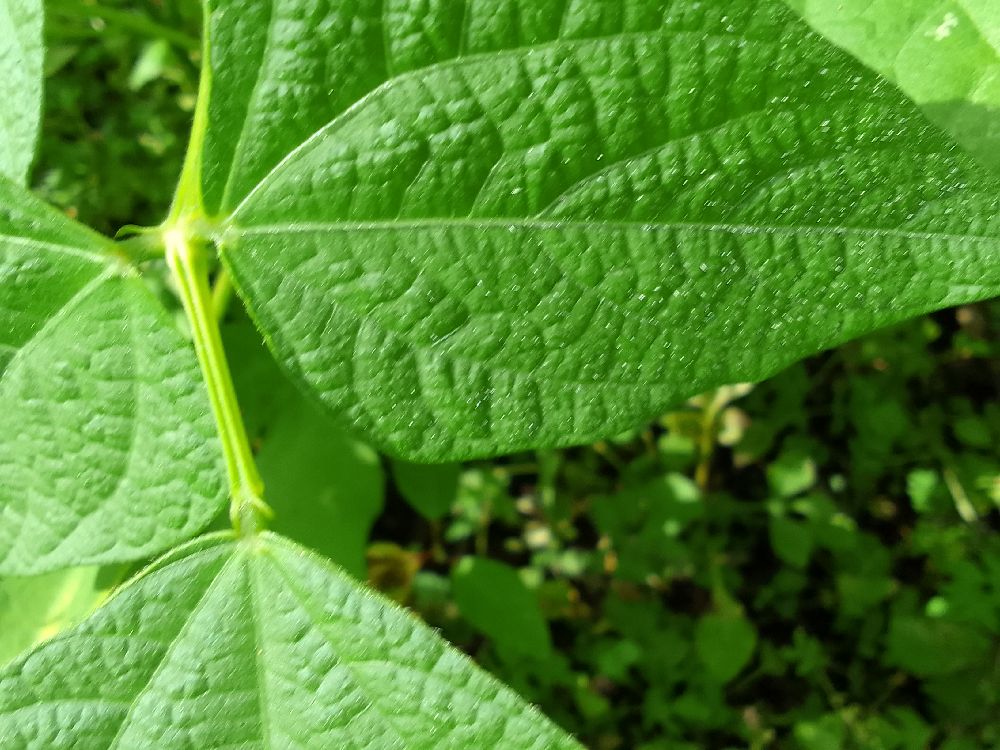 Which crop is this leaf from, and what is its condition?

common bean, healthy
